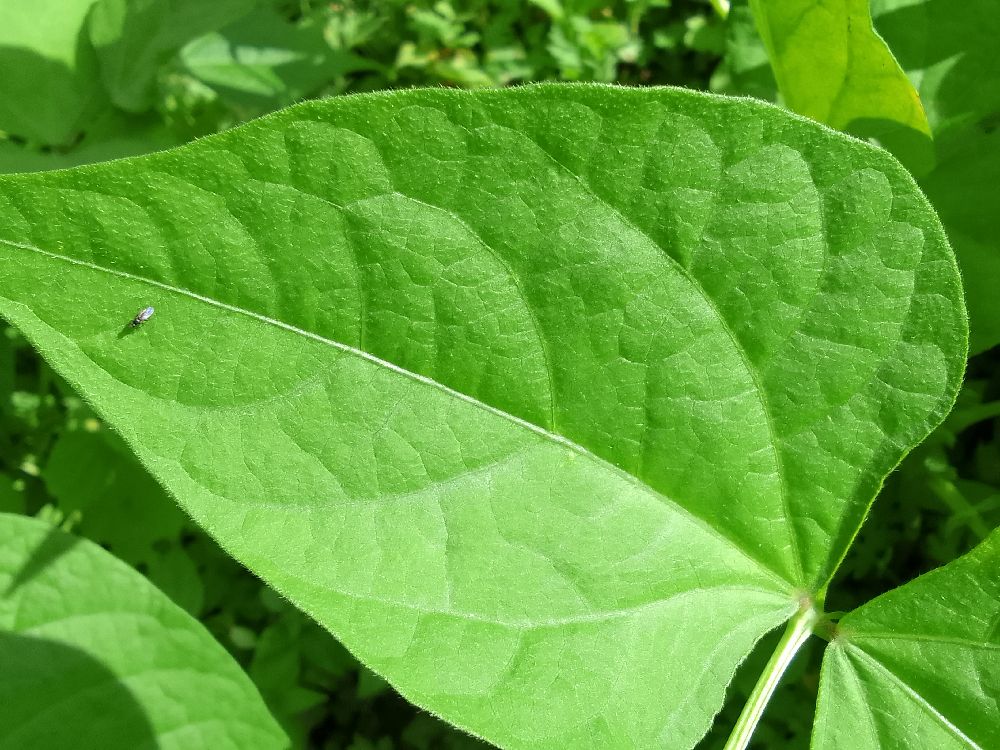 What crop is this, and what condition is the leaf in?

common bean, healthy
